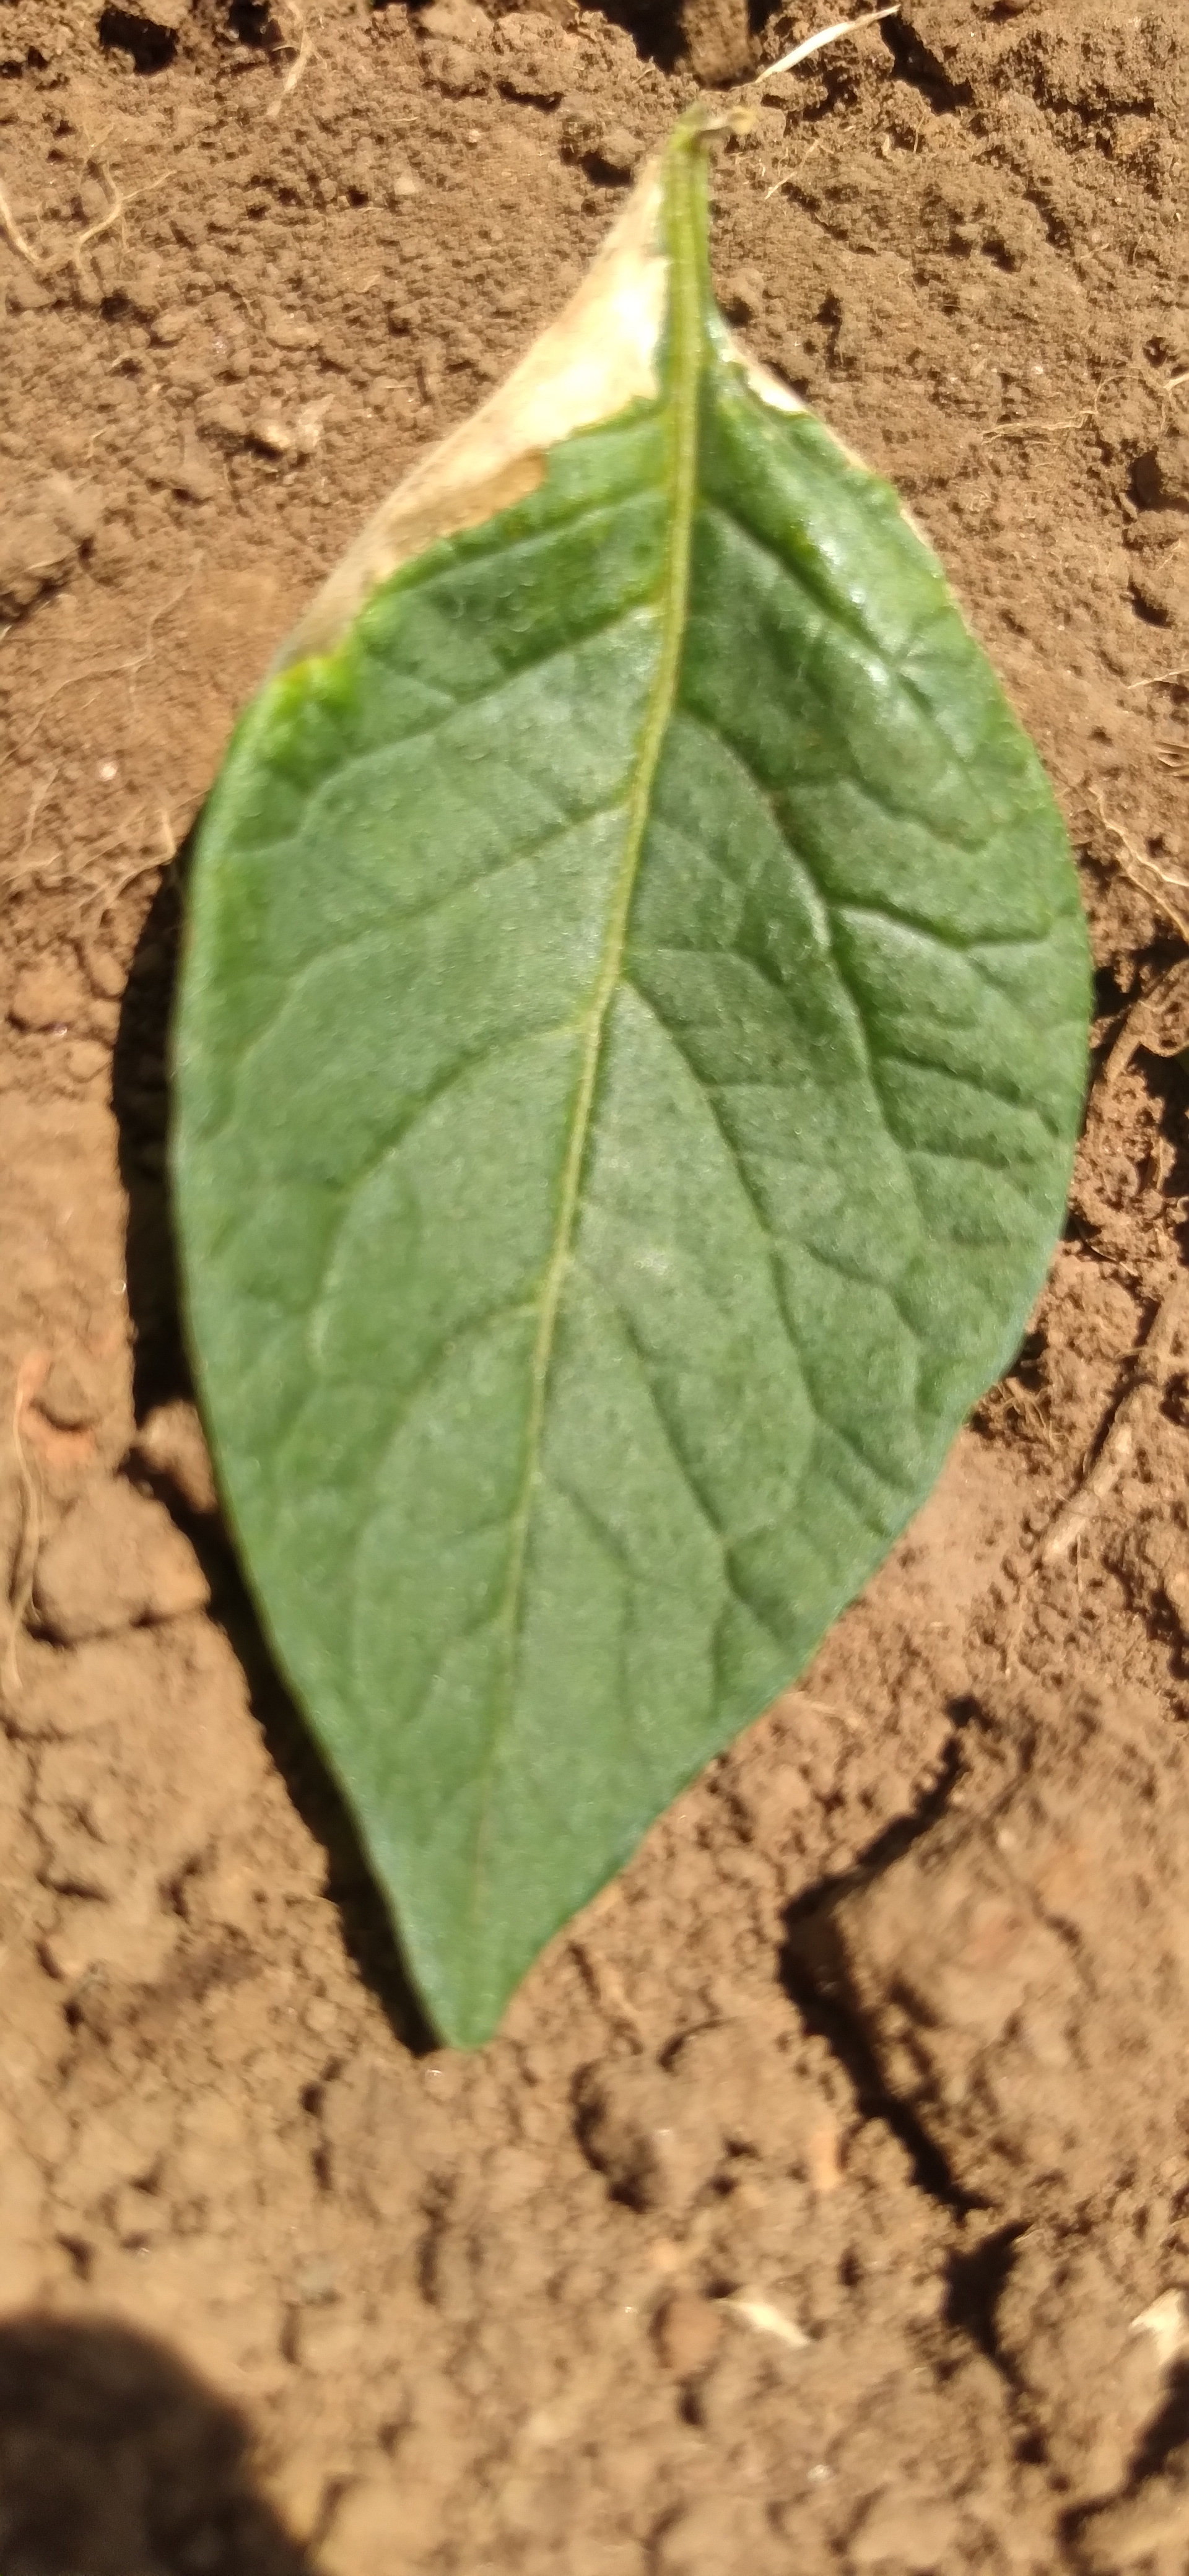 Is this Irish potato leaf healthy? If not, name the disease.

early blight
